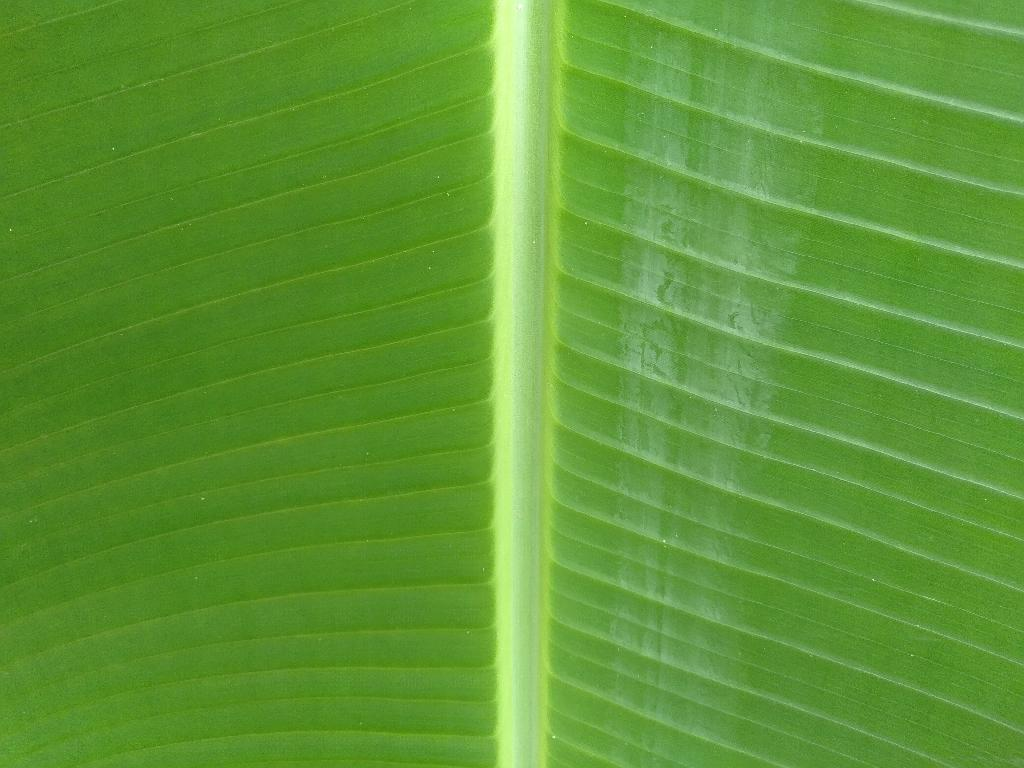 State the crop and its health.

banana, healthy
